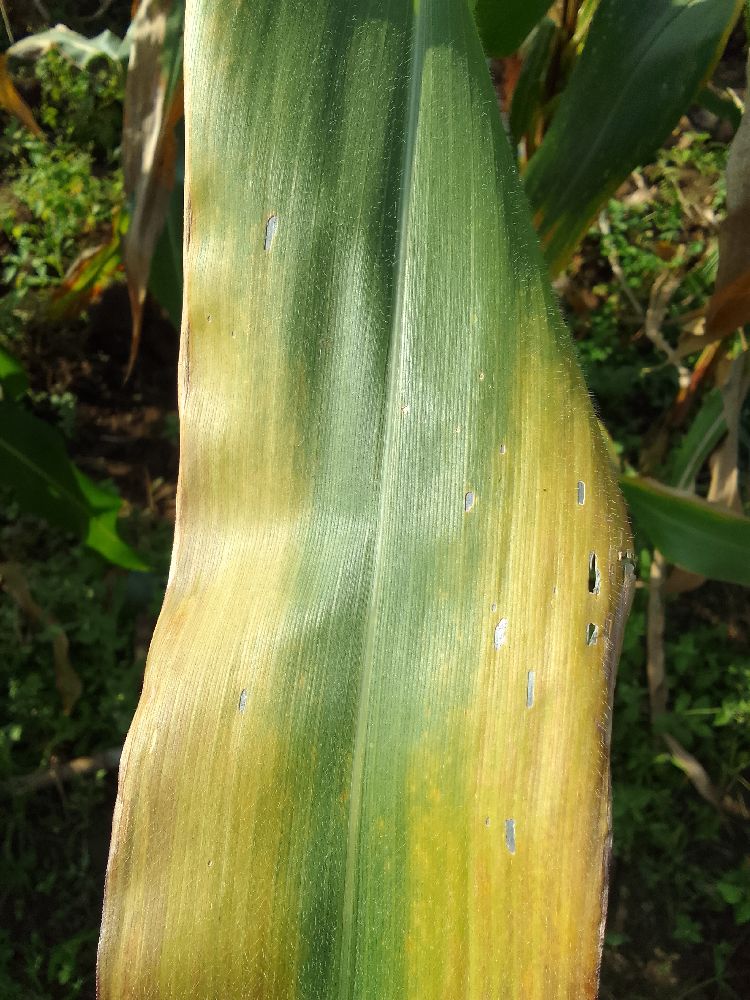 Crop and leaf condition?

maize, maize lethal necrosis
